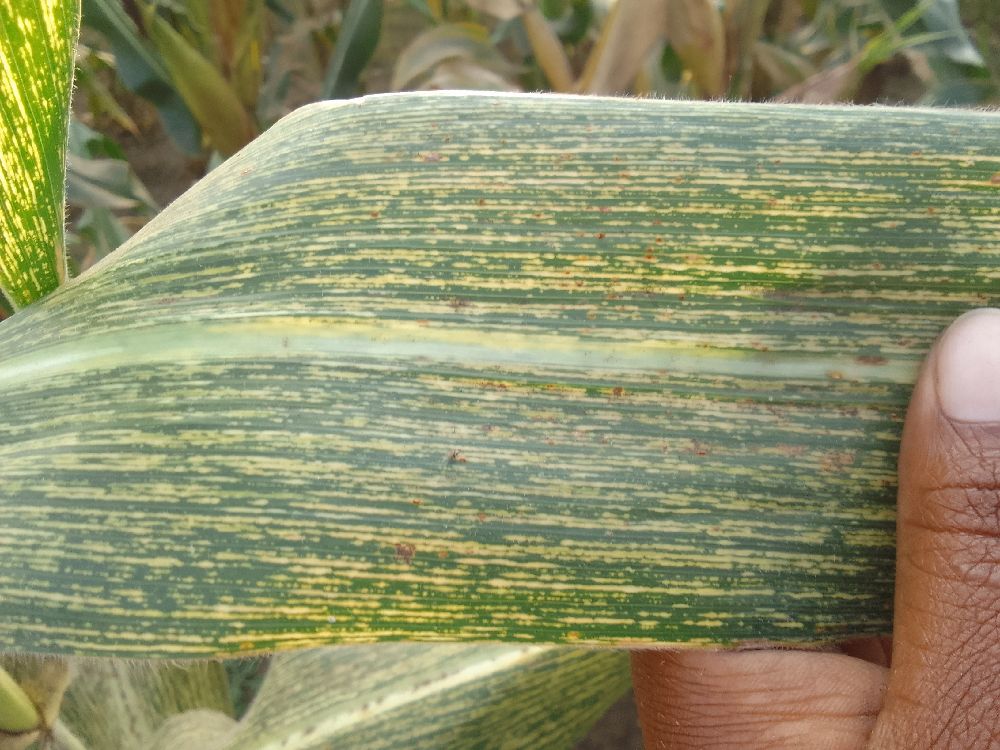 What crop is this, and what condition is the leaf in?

maize, maize streak virus
